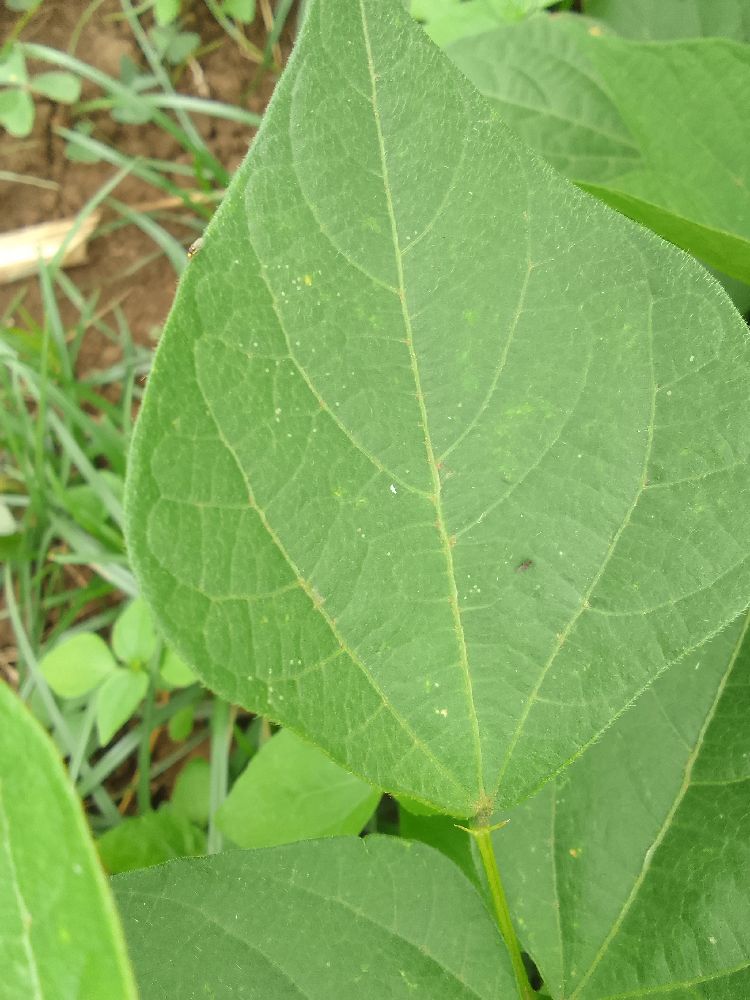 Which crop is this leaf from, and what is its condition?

common bean, healthy
